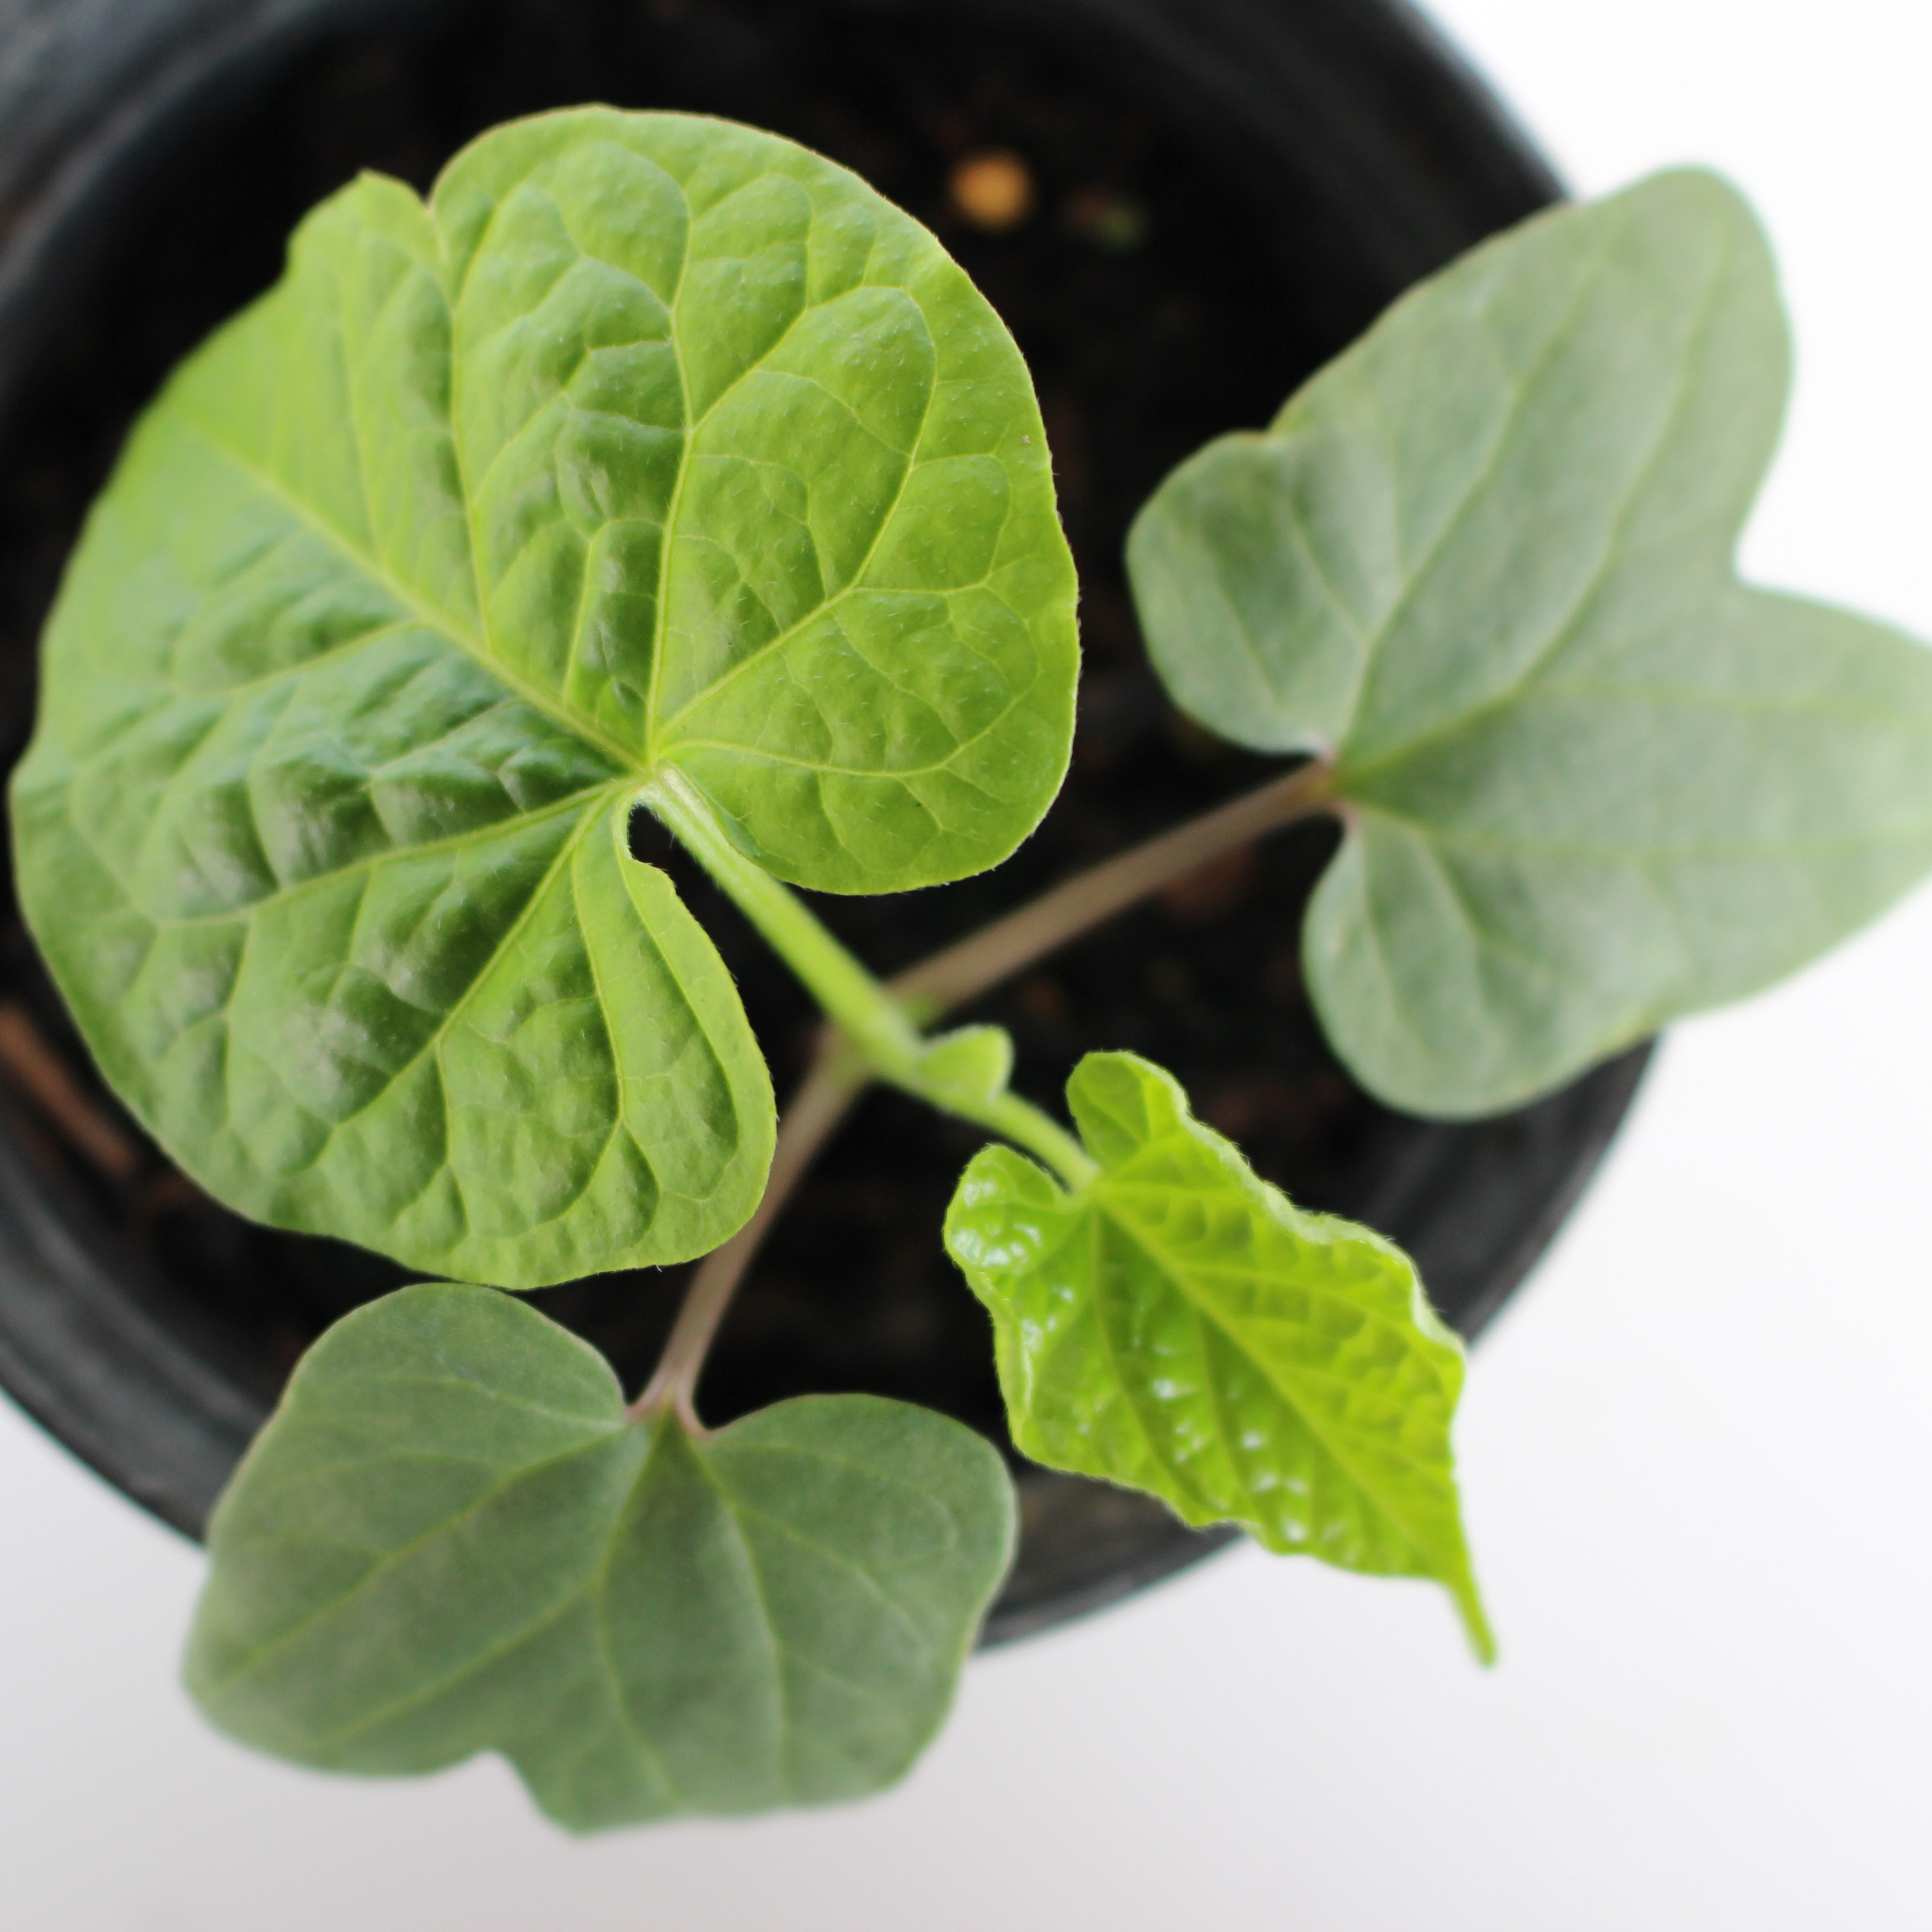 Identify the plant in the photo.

Convolvulus arvensis
